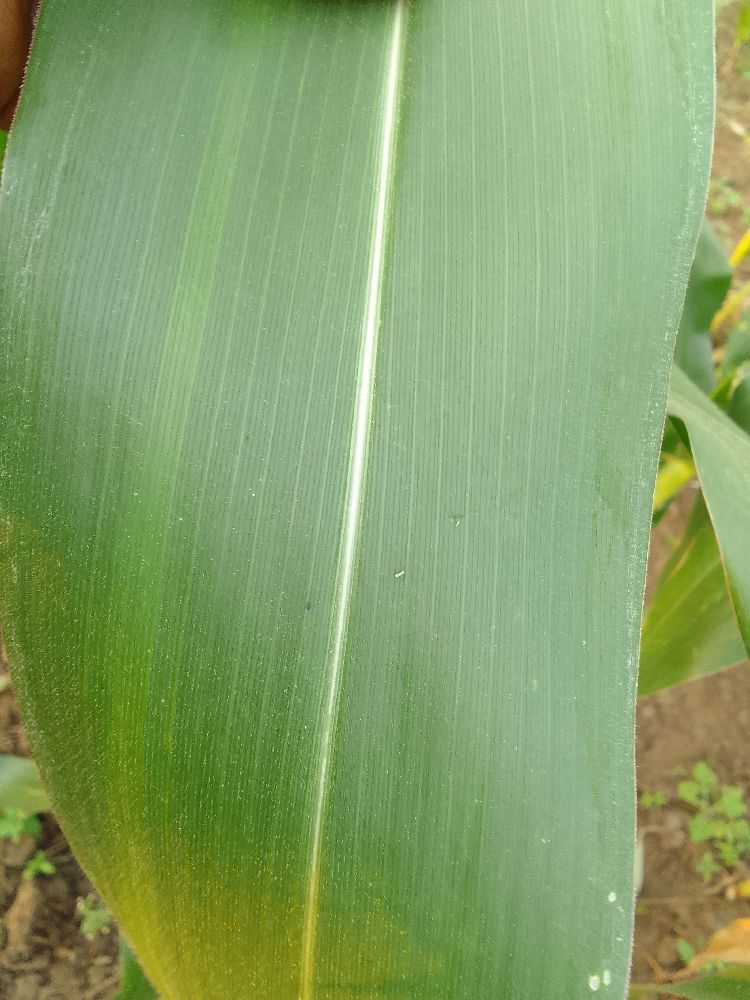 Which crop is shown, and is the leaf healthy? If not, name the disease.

maize, healthy
